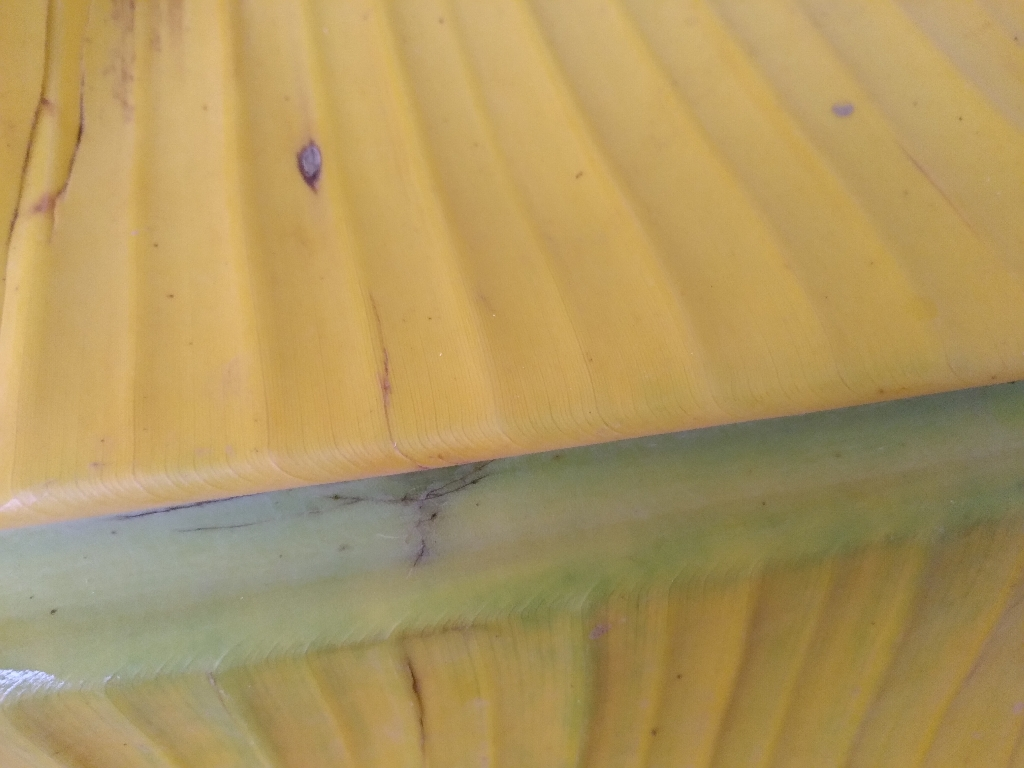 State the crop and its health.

banana, fusarium wilt race 1
